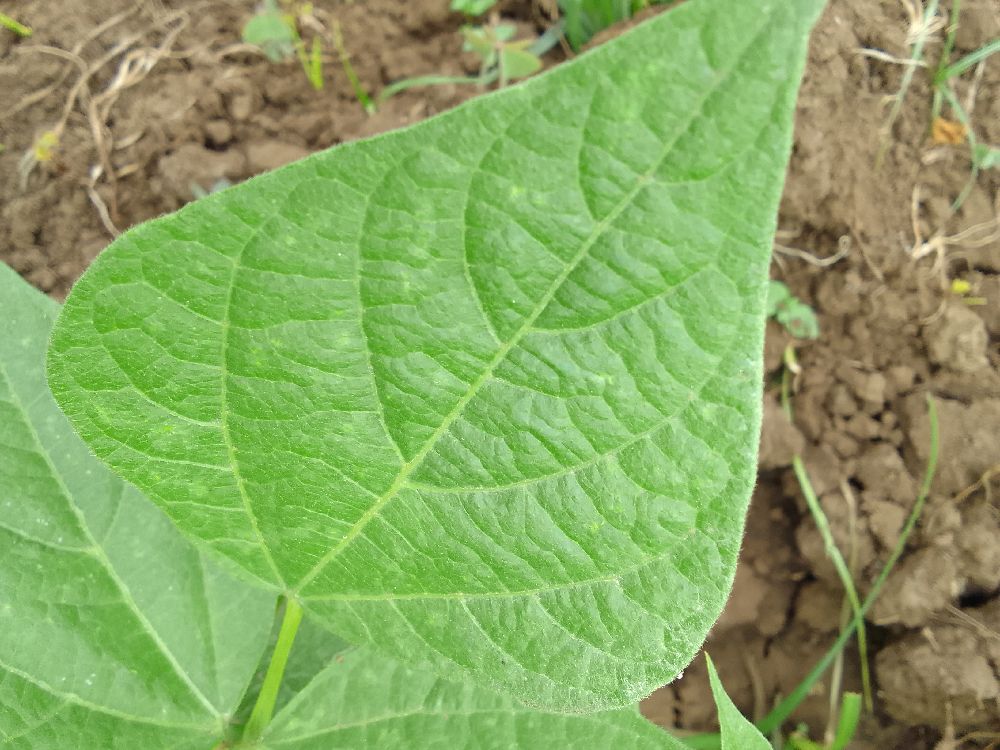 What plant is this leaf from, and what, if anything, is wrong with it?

common bean, healthy
